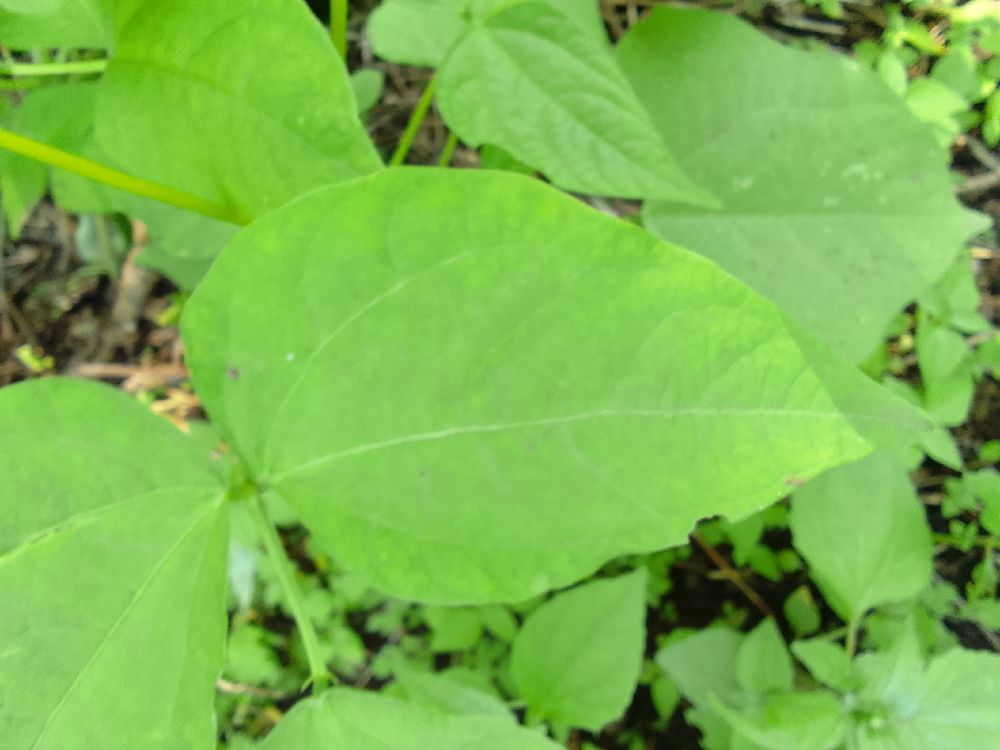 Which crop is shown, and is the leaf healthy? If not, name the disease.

common bean, healthy
